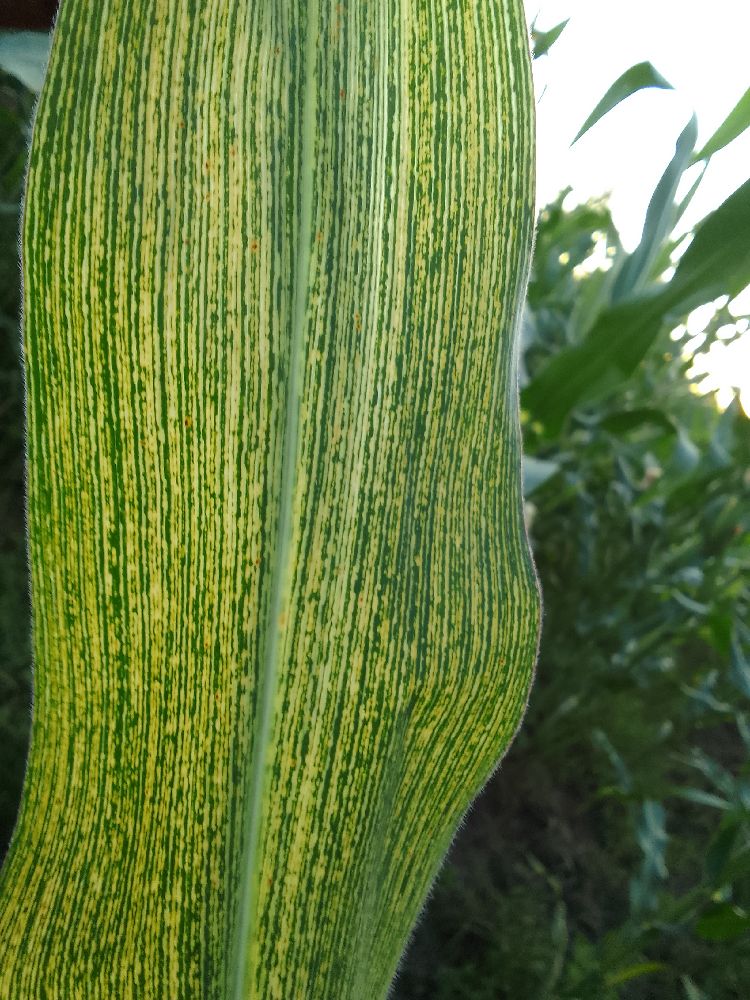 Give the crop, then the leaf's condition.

maize, maize streak virus
